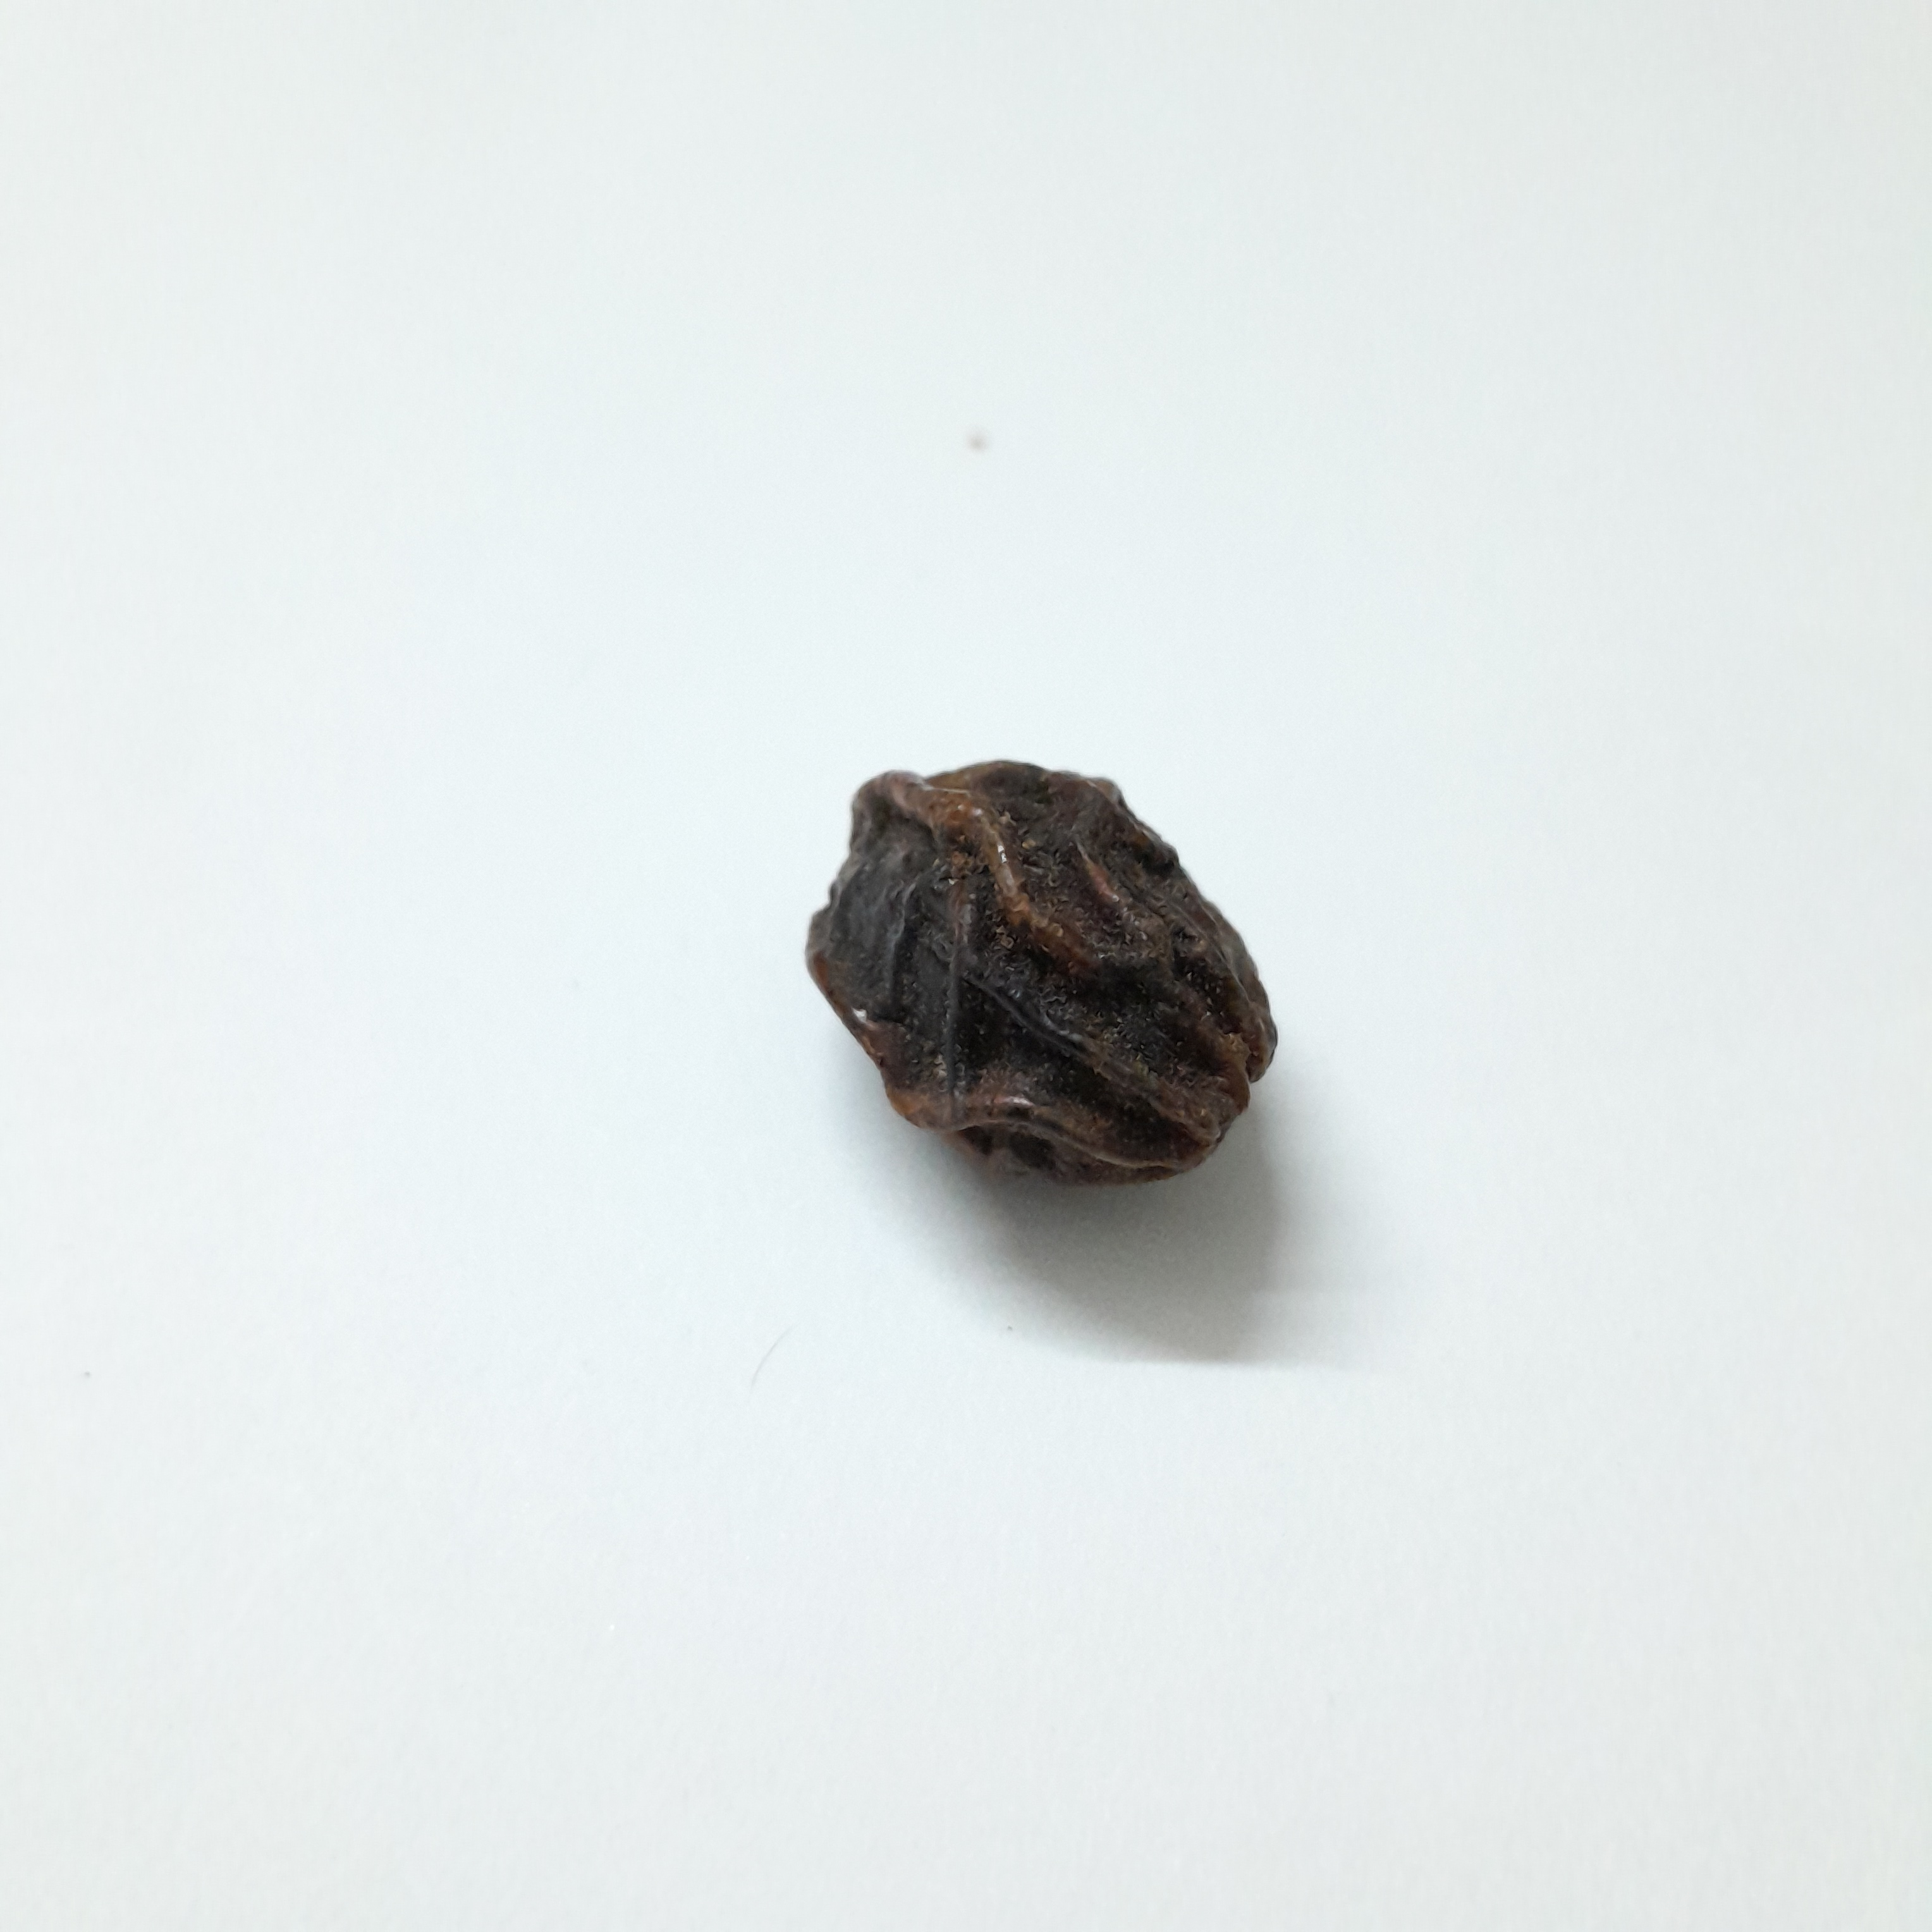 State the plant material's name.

kadukharik
